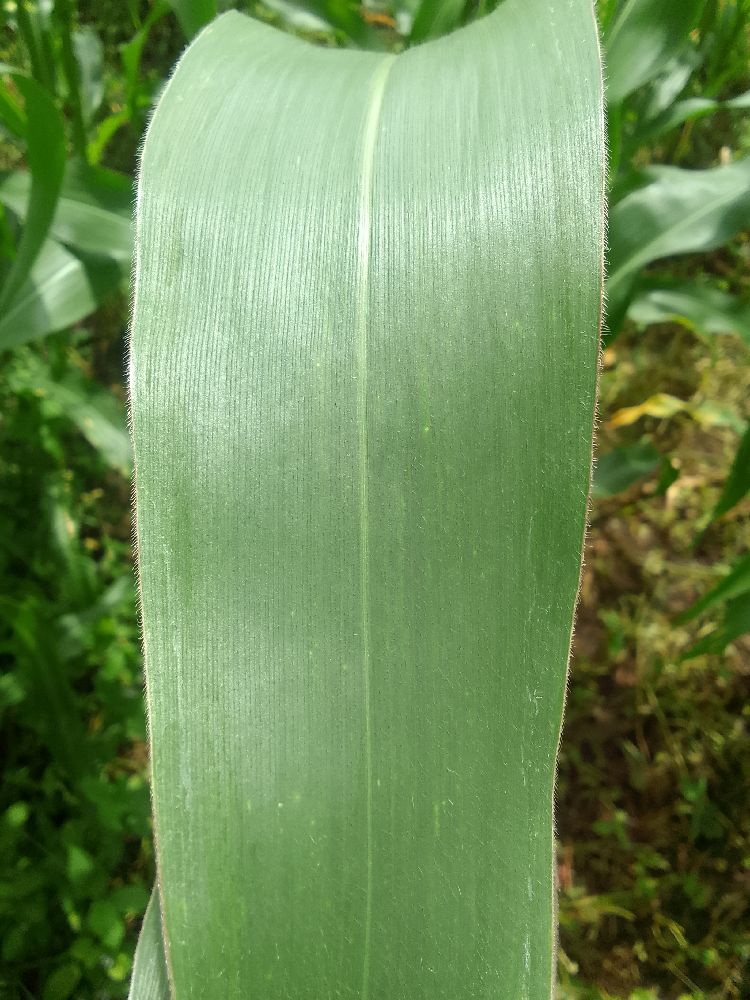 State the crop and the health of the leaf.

maize, healthy
